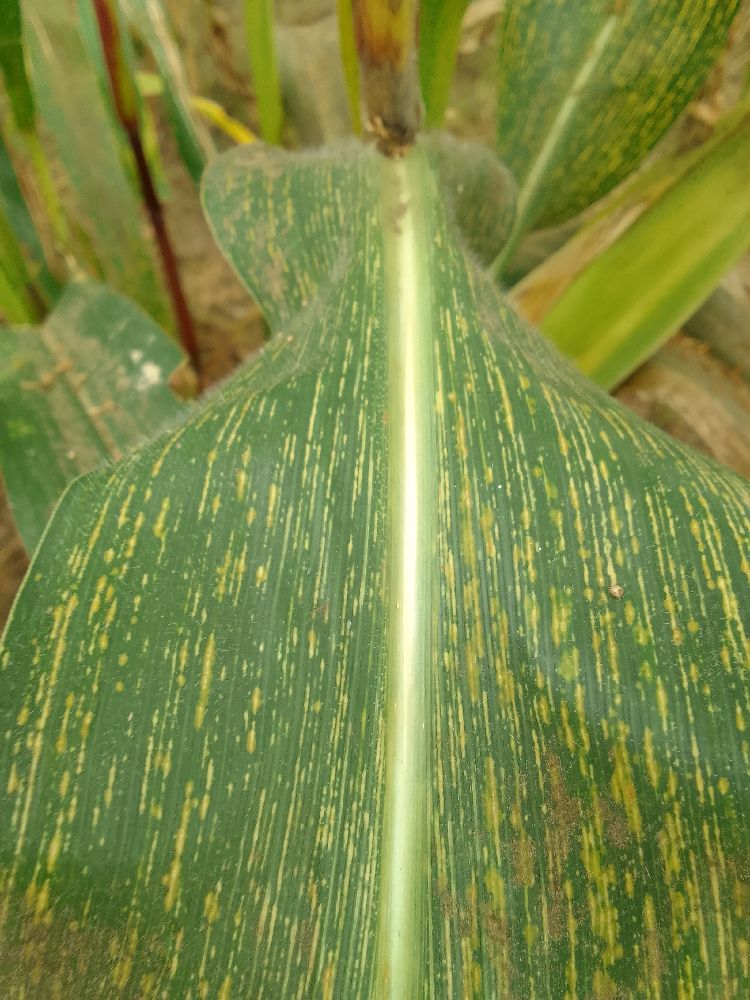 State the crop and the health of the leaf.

maize, maize streak virus
